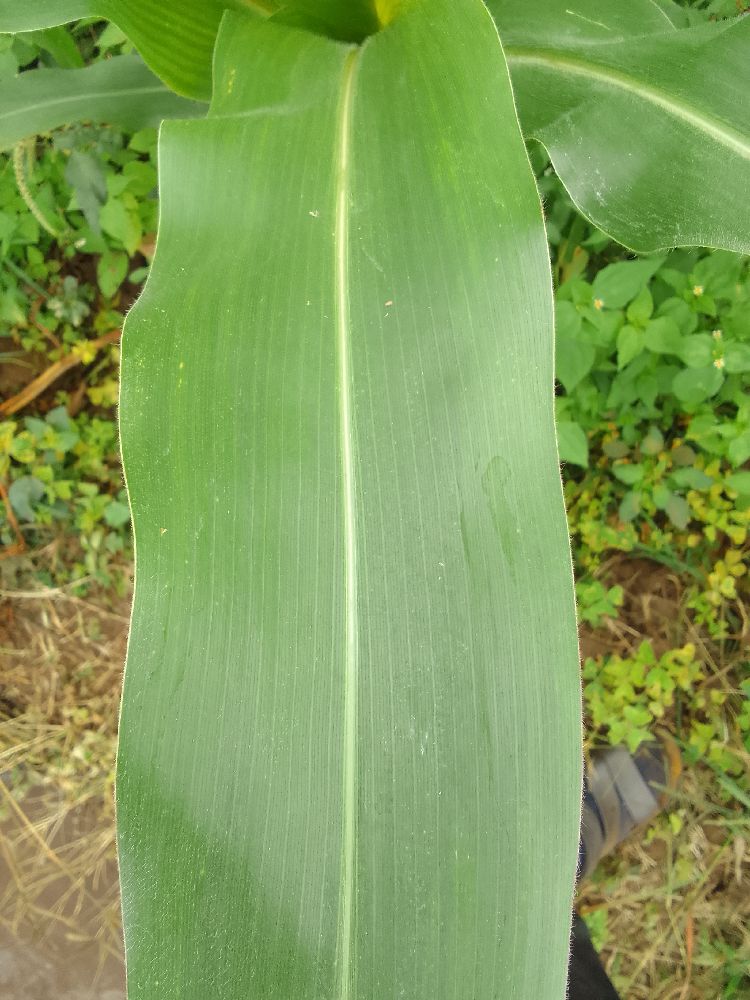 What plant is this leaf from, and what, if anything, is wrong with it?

maize, healthy
